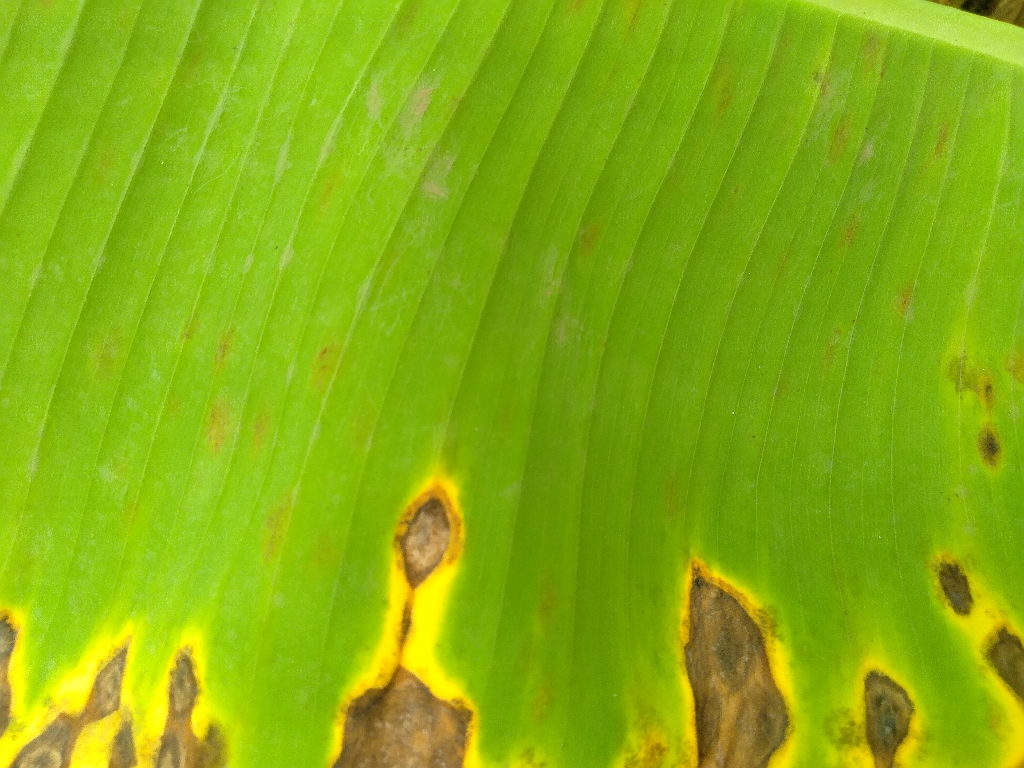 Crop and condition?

banana, black sigatoka
